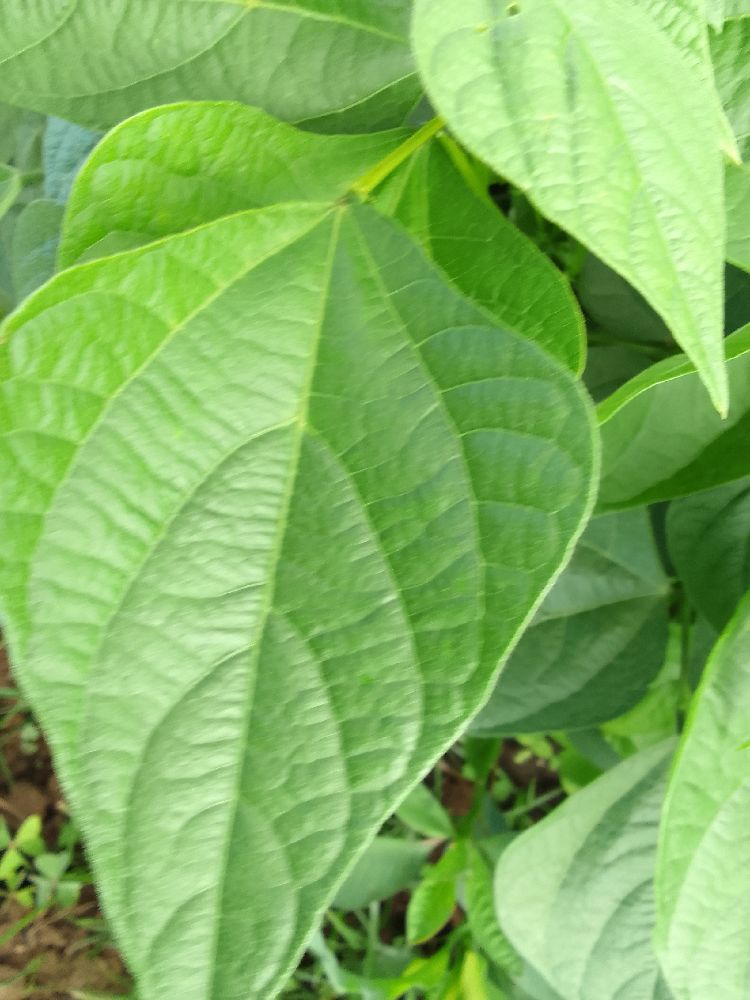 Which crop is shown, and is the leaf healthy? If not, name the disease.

common bean, healthy
